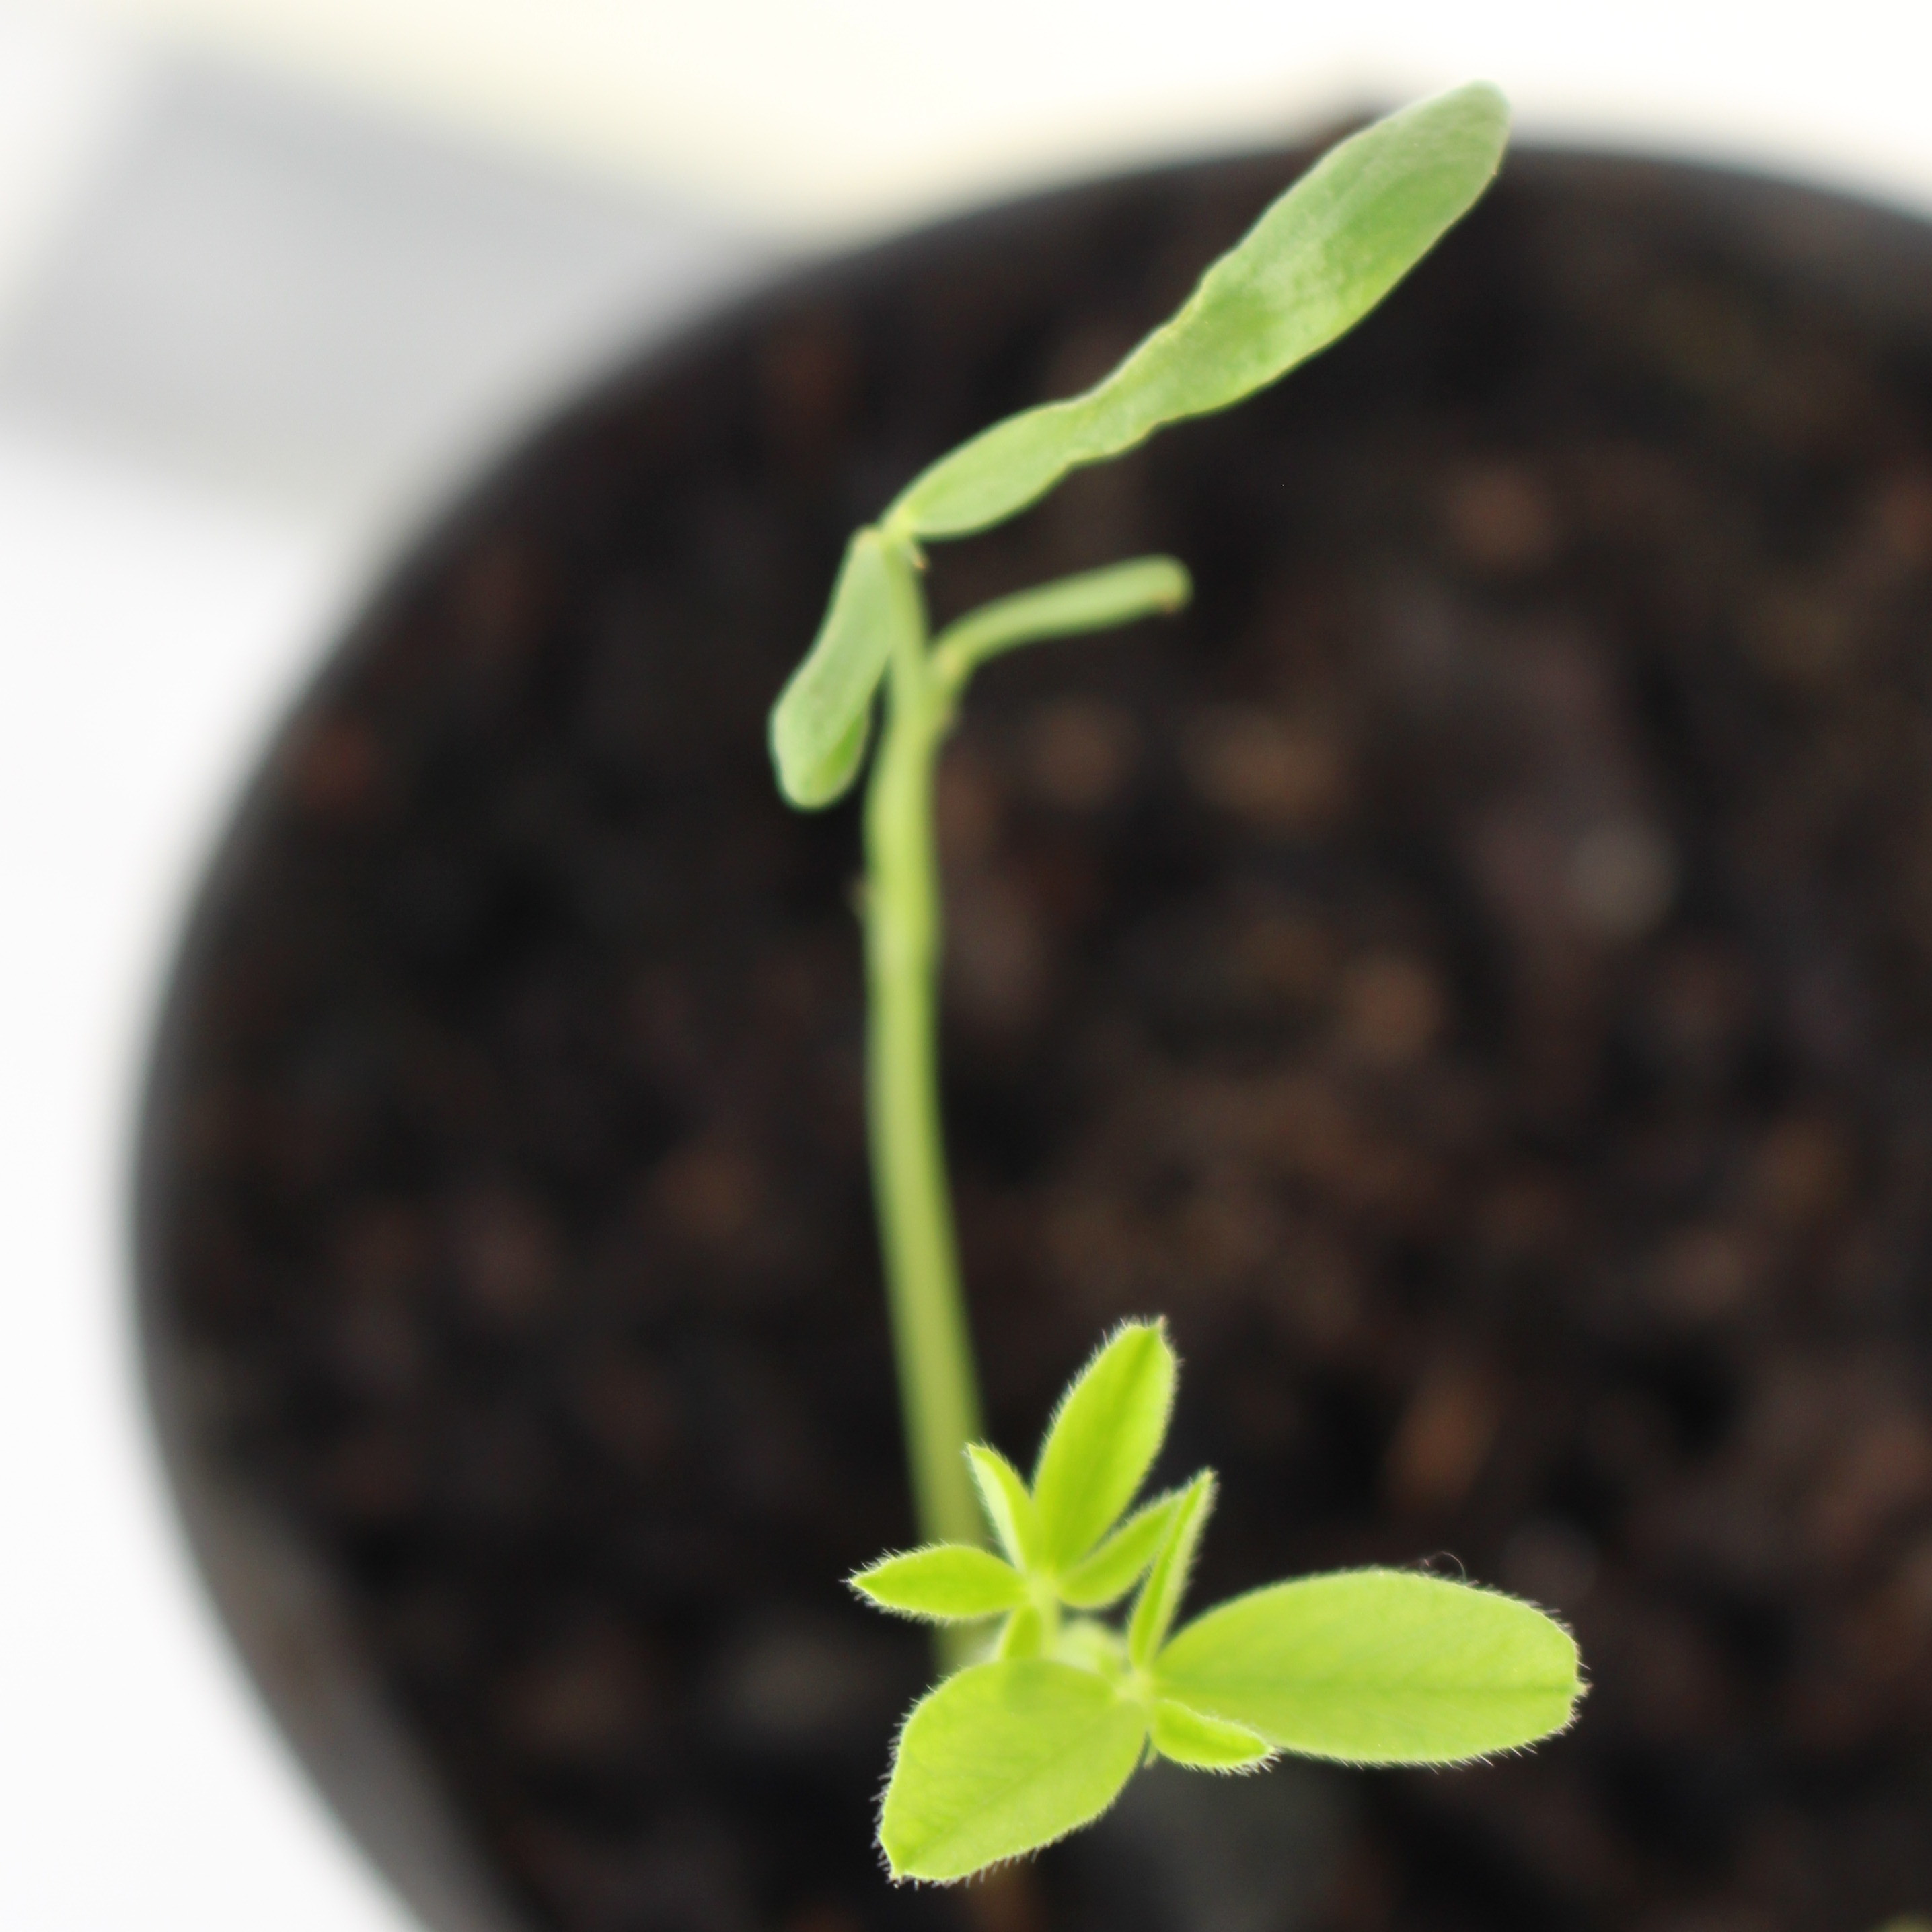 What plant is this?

Vicia sativa
